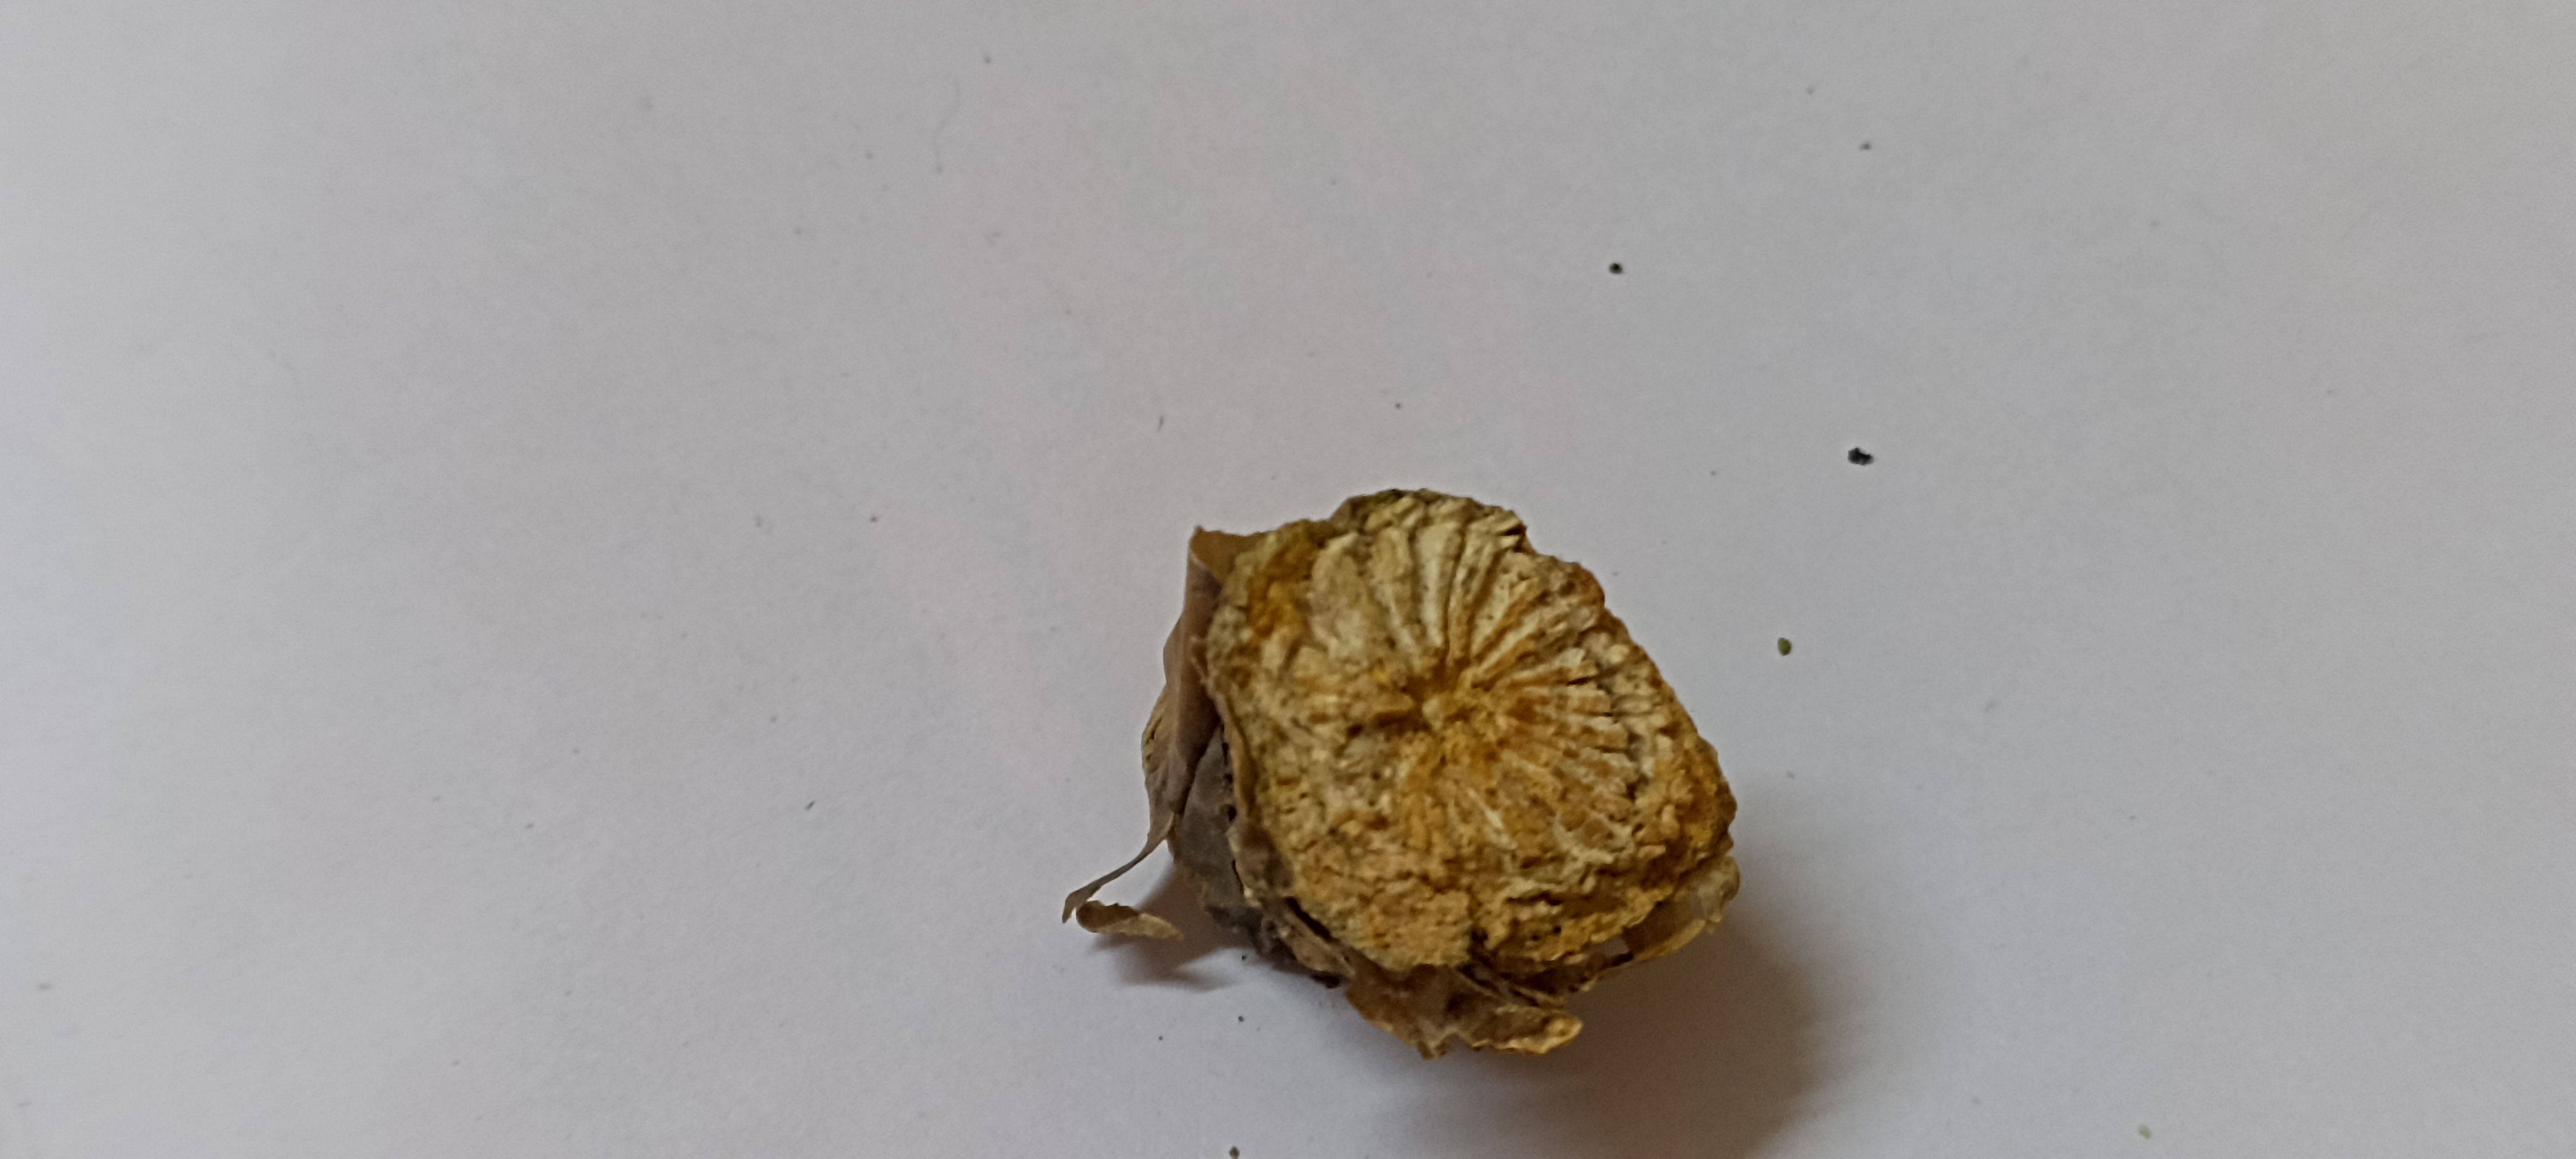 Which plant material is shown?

gulvel
